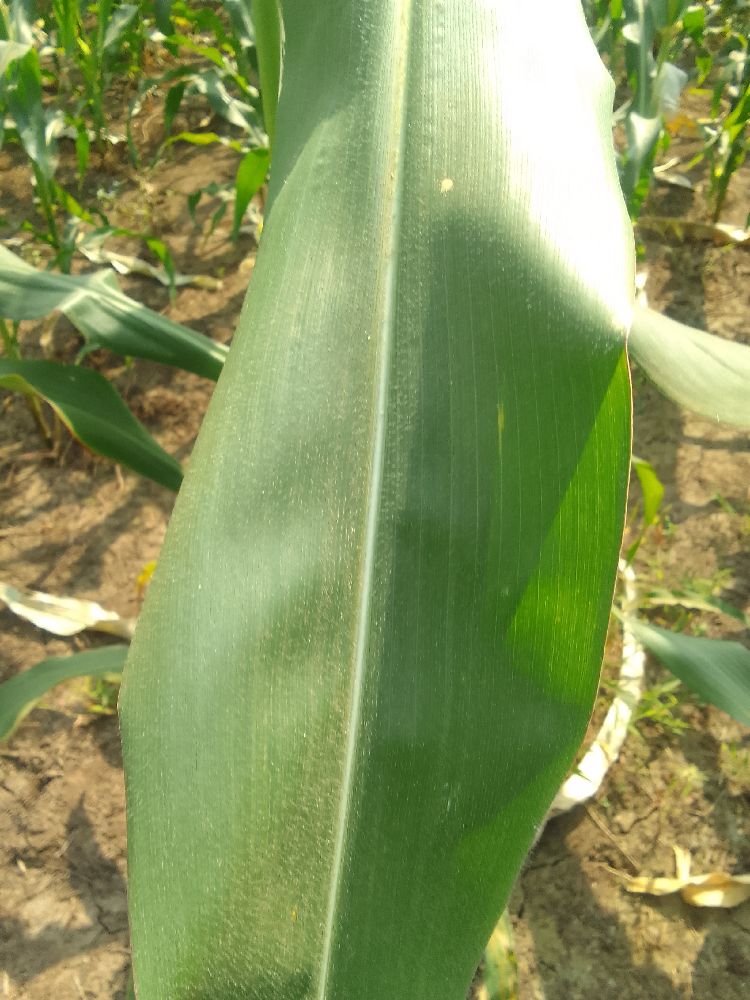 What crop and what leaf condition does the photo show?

maize, healthy
